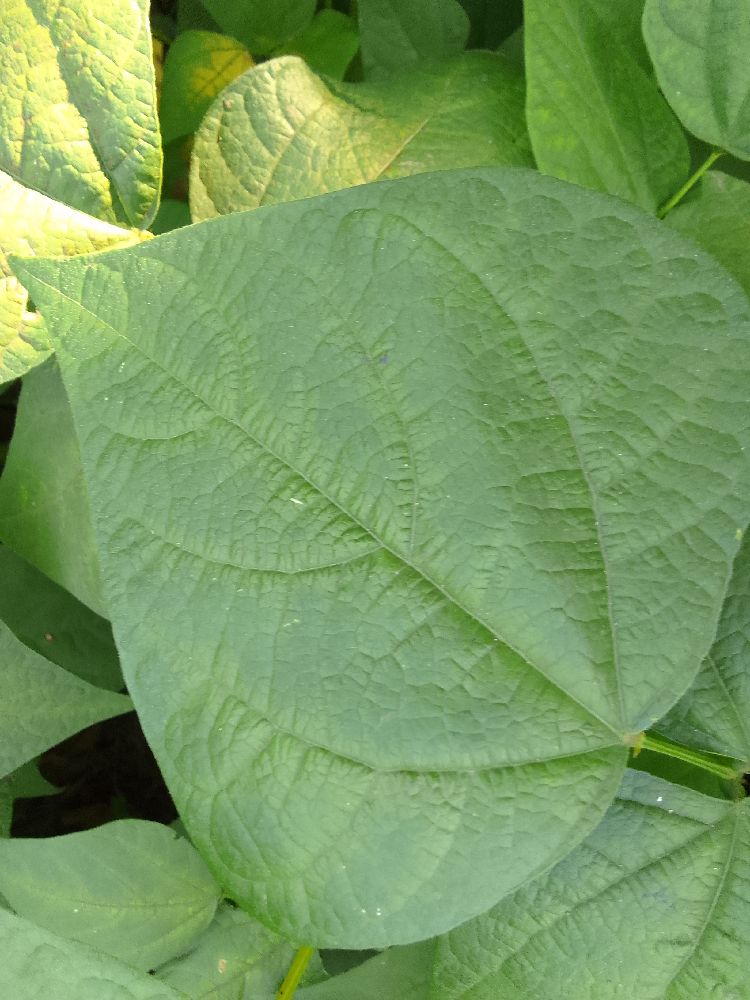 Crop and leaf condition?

common bean, healthy
